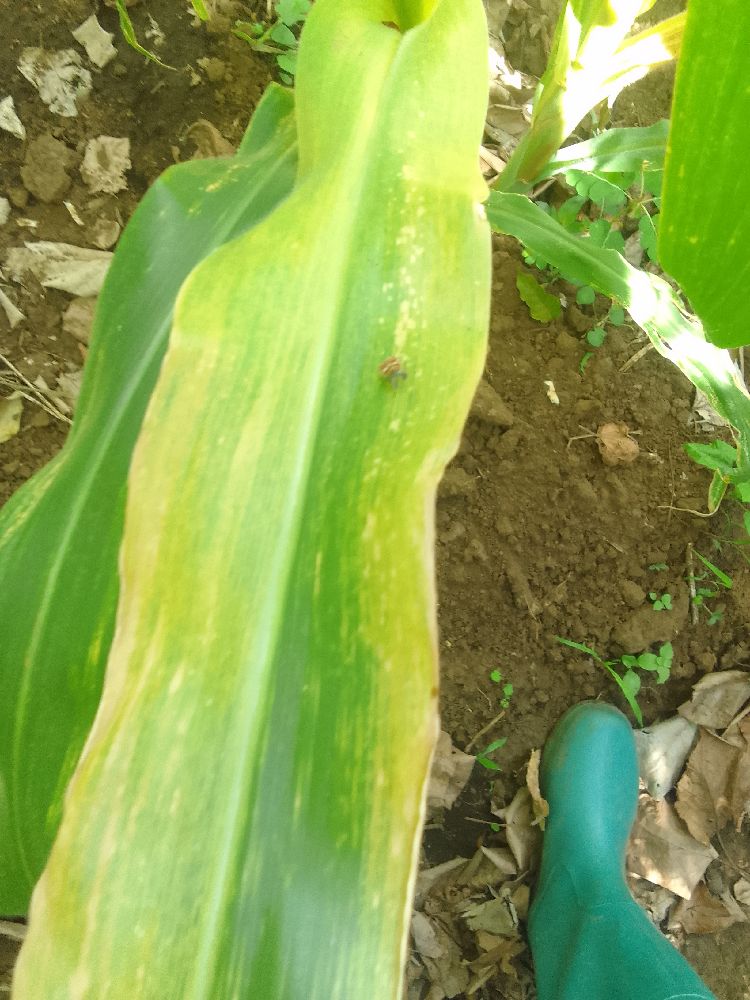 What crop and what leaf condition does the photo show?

maize, maize lethal necrosis
